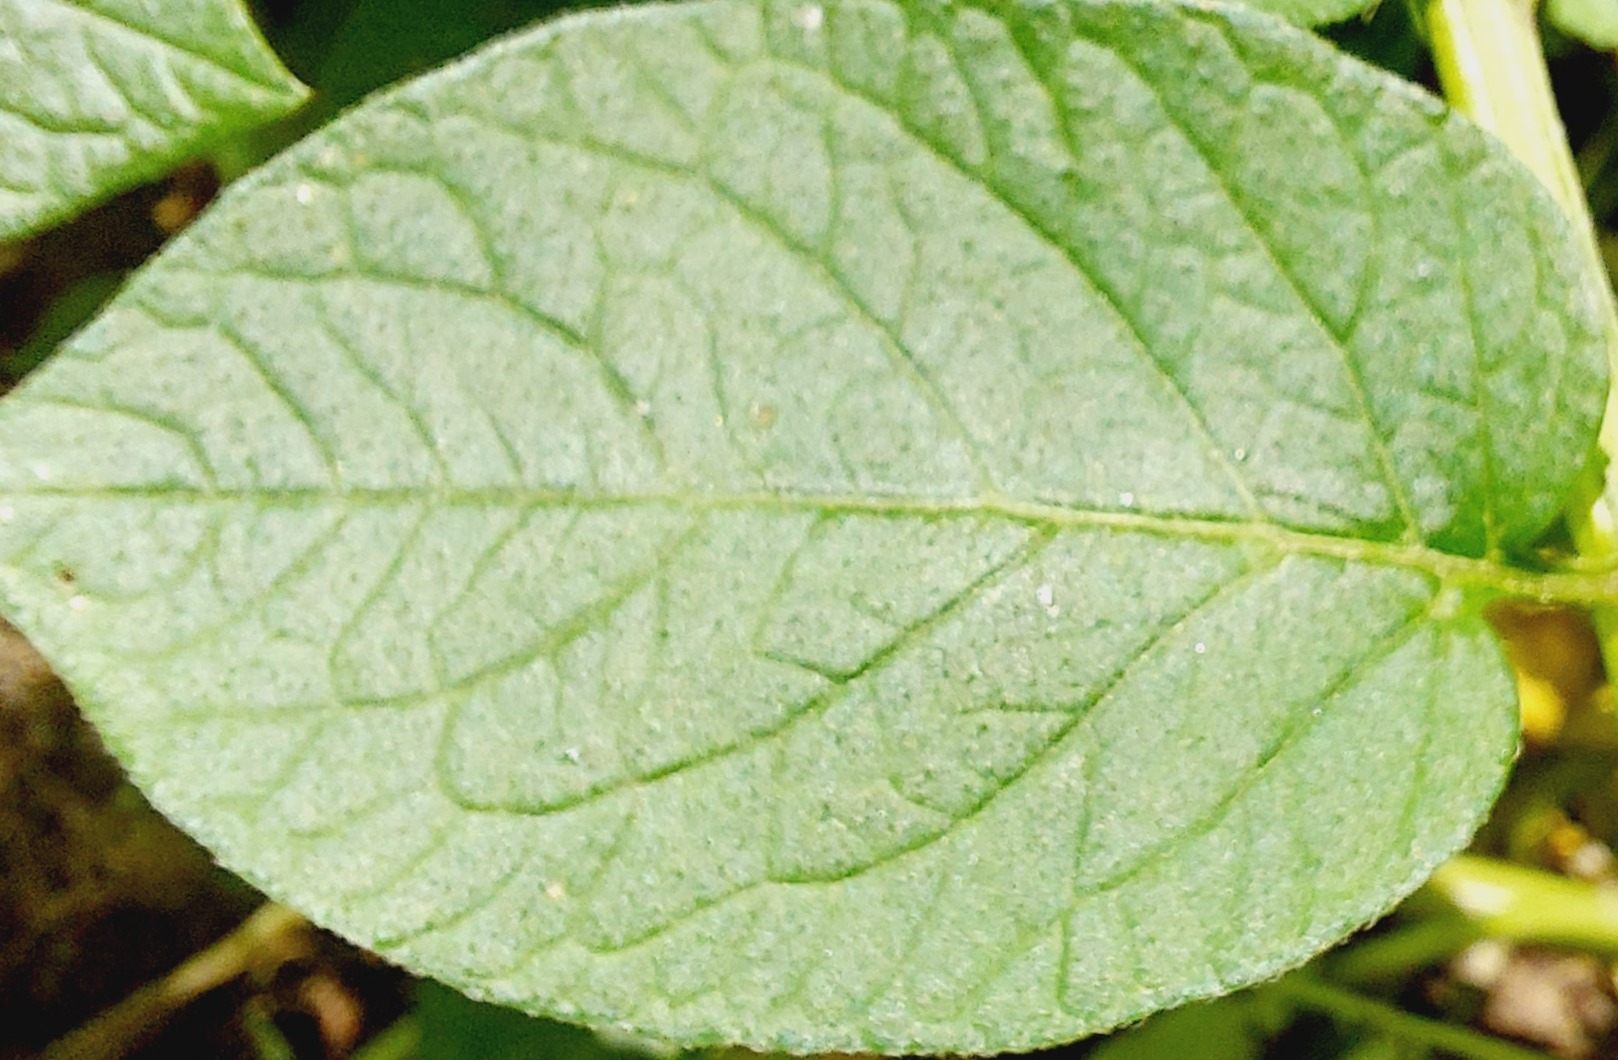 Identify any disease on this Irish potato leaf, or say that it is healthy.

healthy
